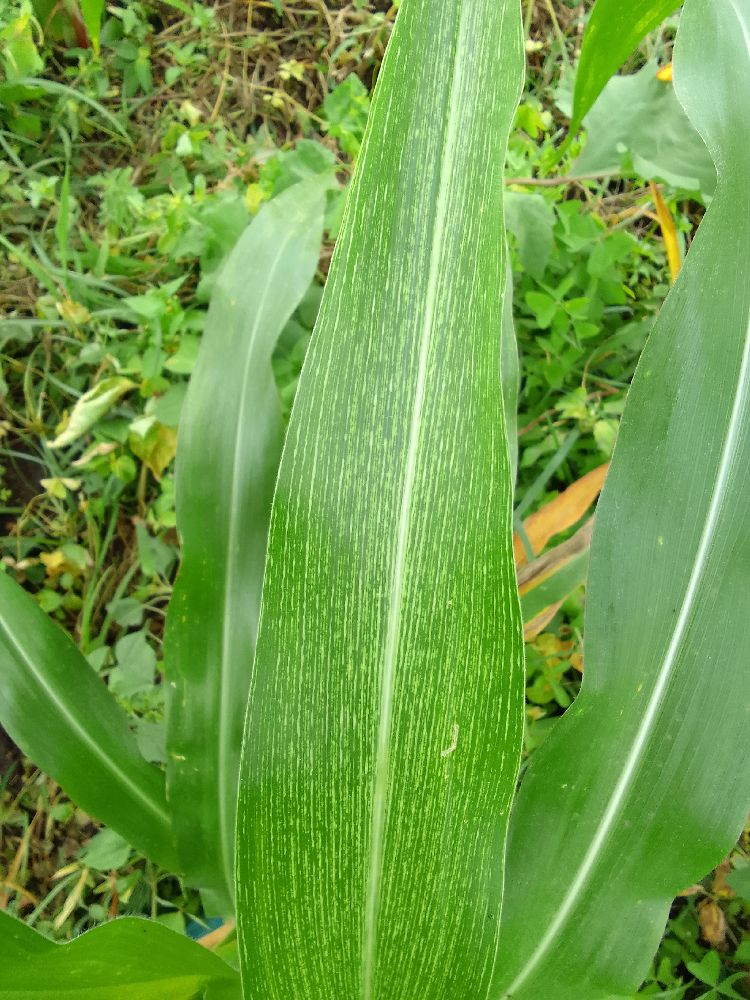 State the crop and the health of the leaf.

maize, maize streak virus
